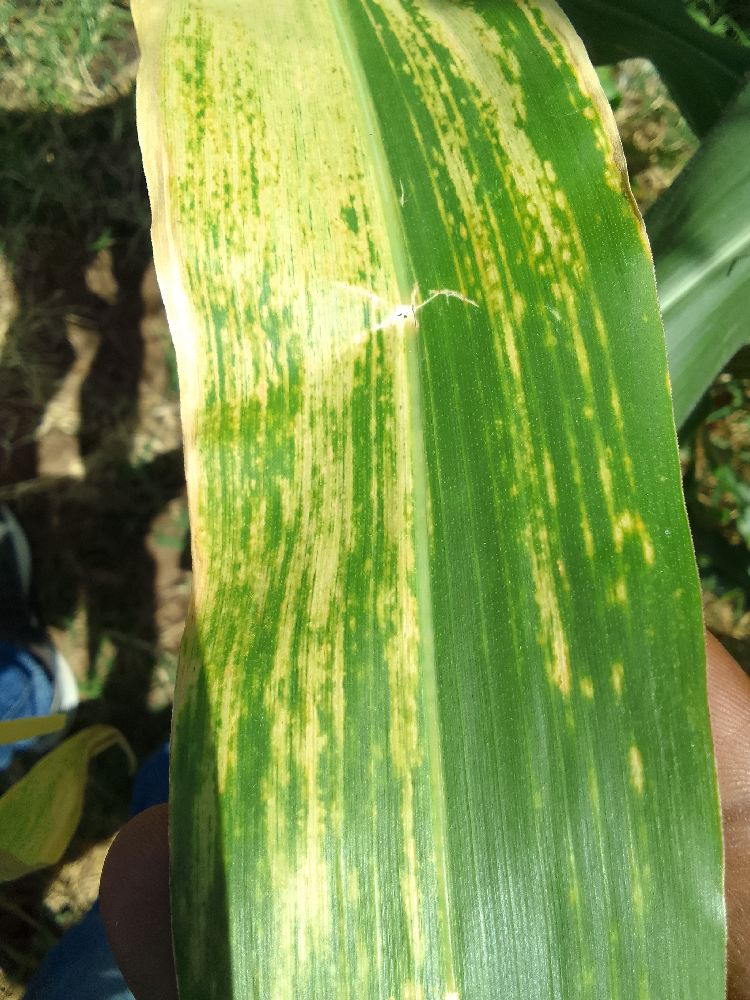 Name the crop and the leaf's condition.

maize, maize lethal necrosis
